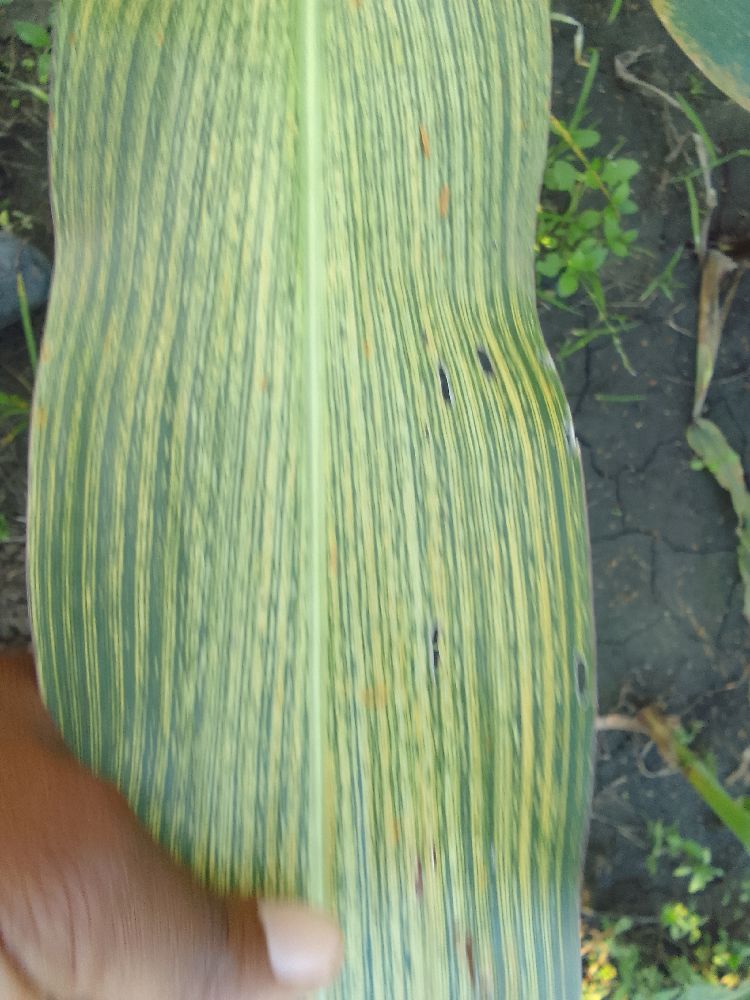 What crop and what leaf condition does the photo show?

maize, maize streak virus
